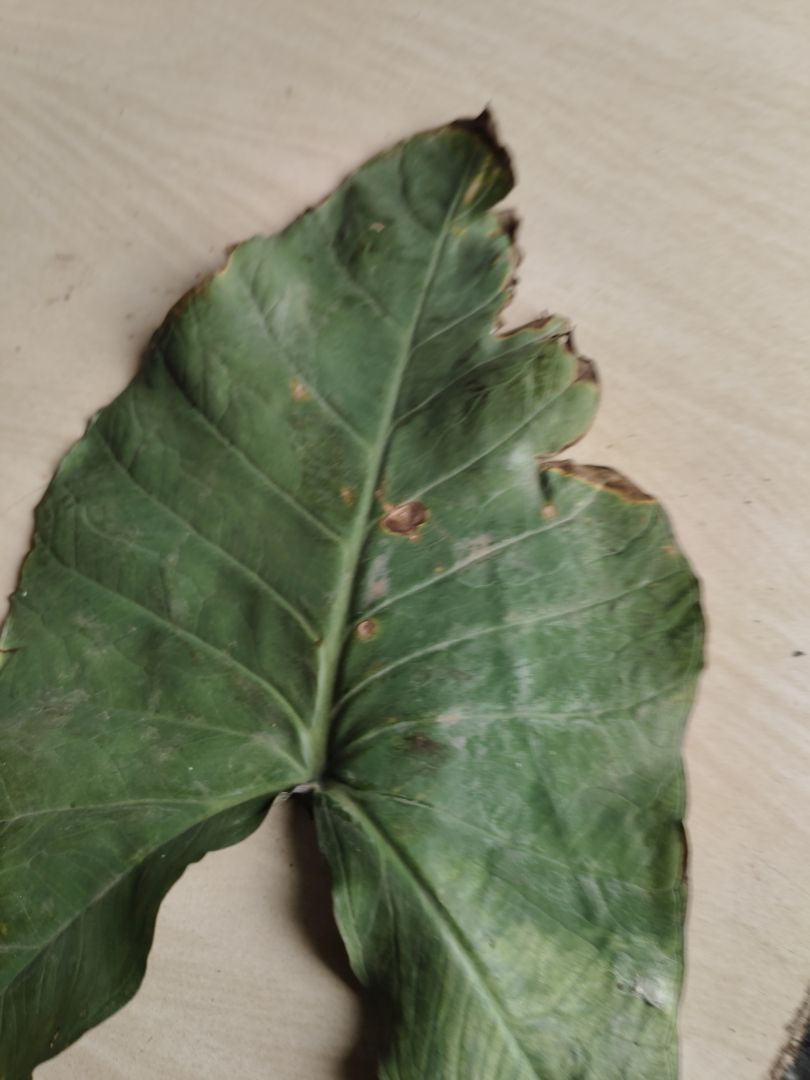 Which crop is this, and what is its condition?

taro, leaf blight
